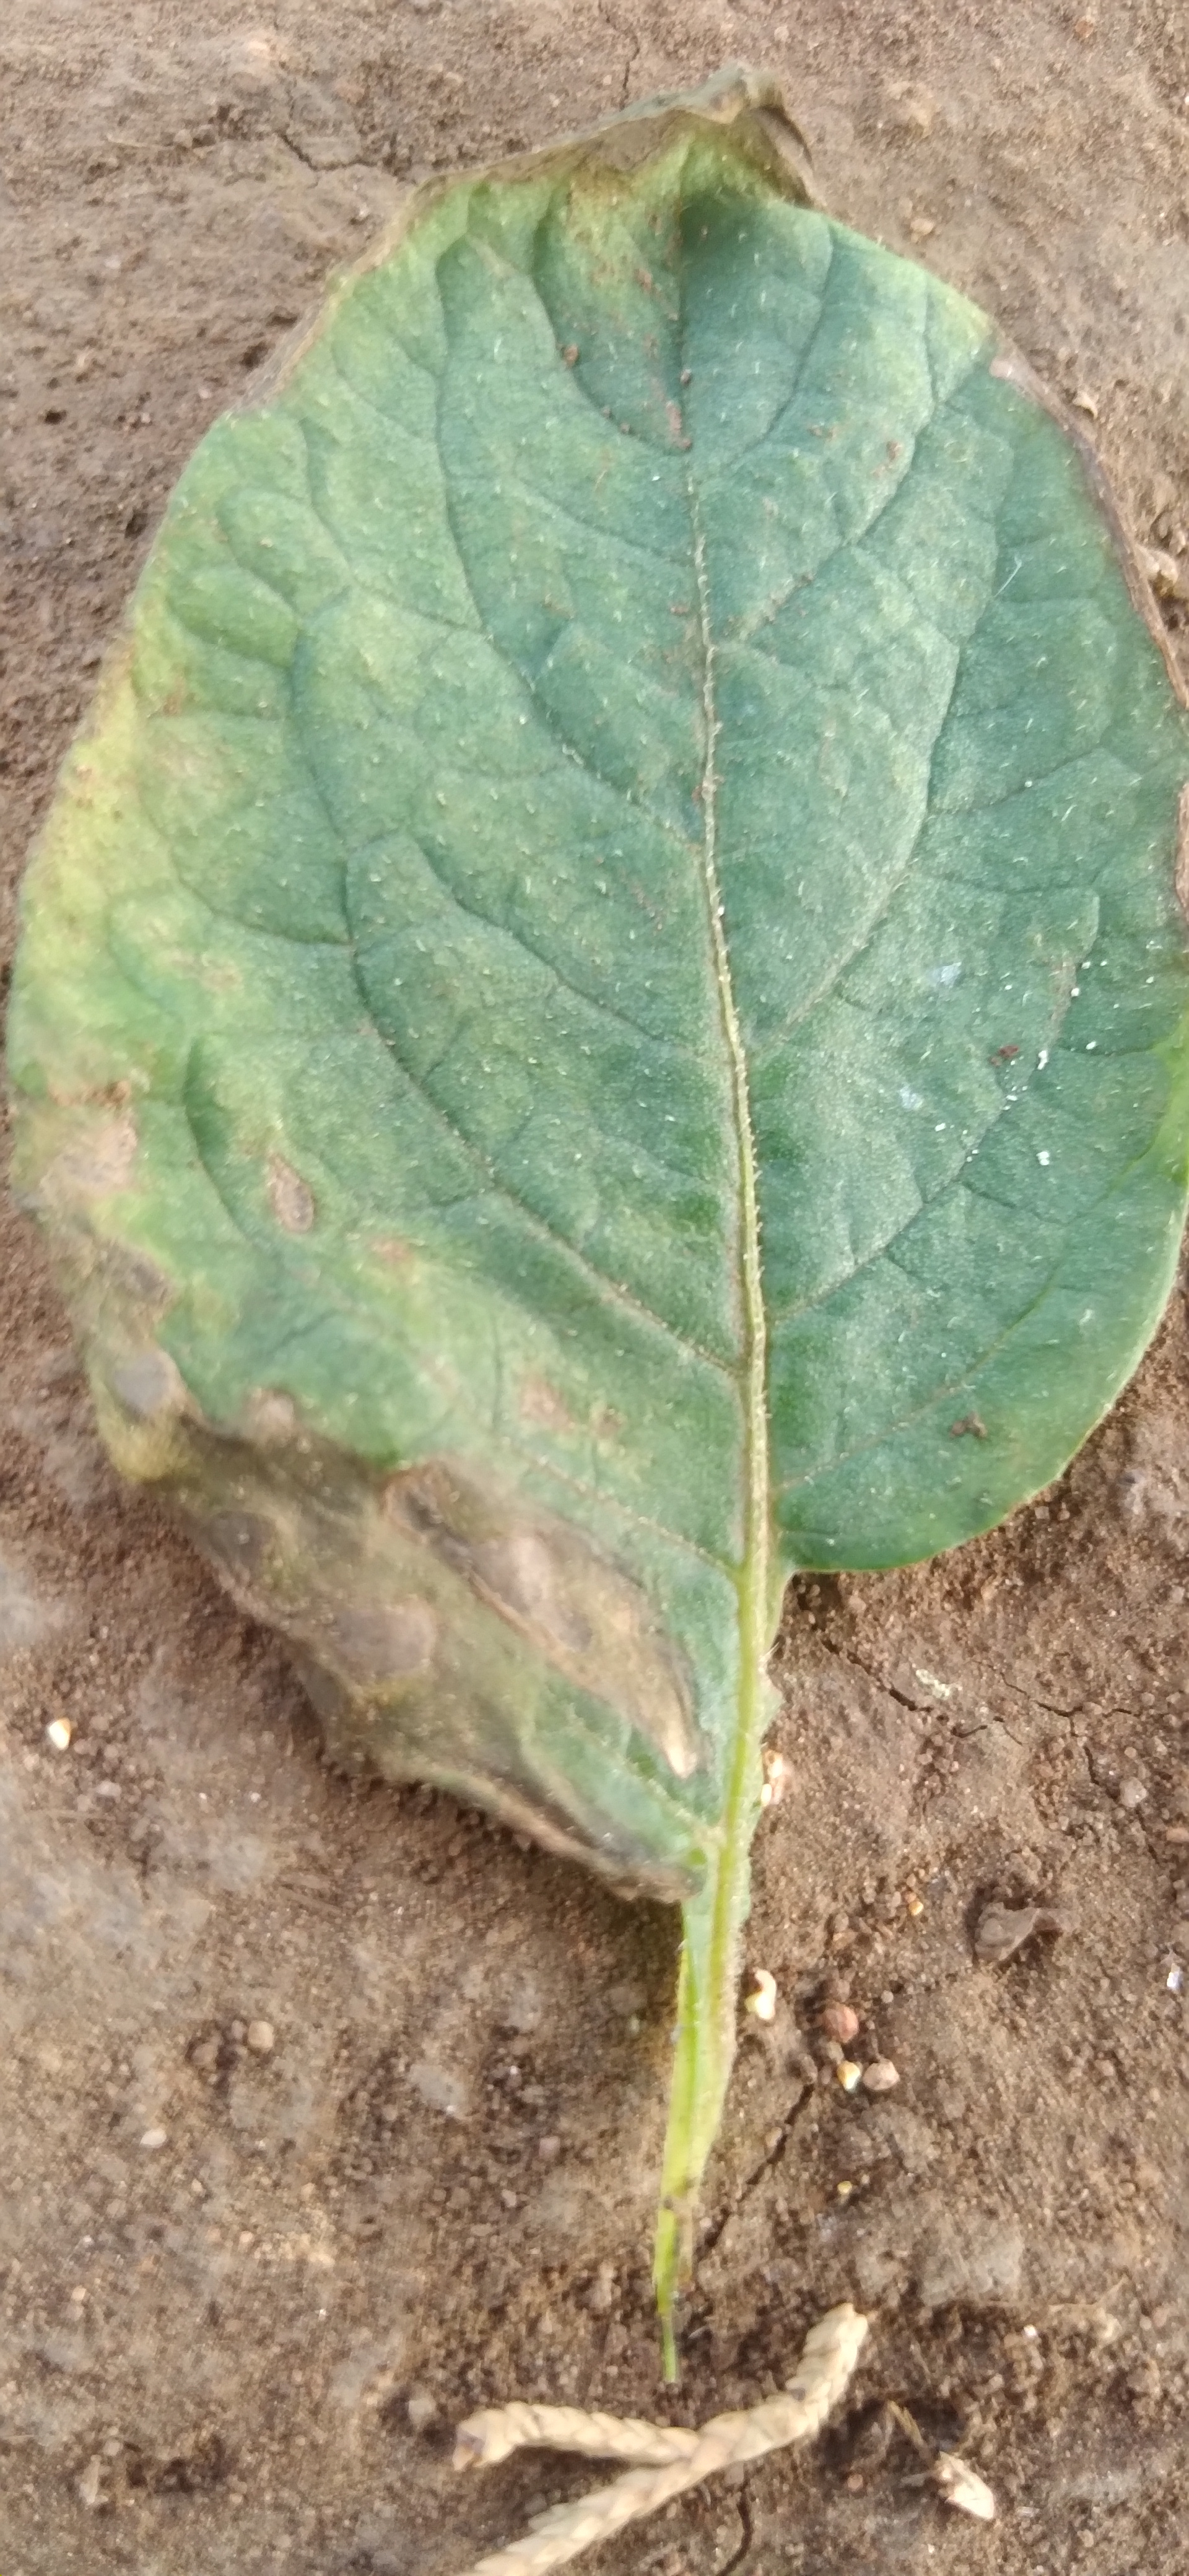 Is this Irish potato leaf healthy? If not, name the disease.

early blight
